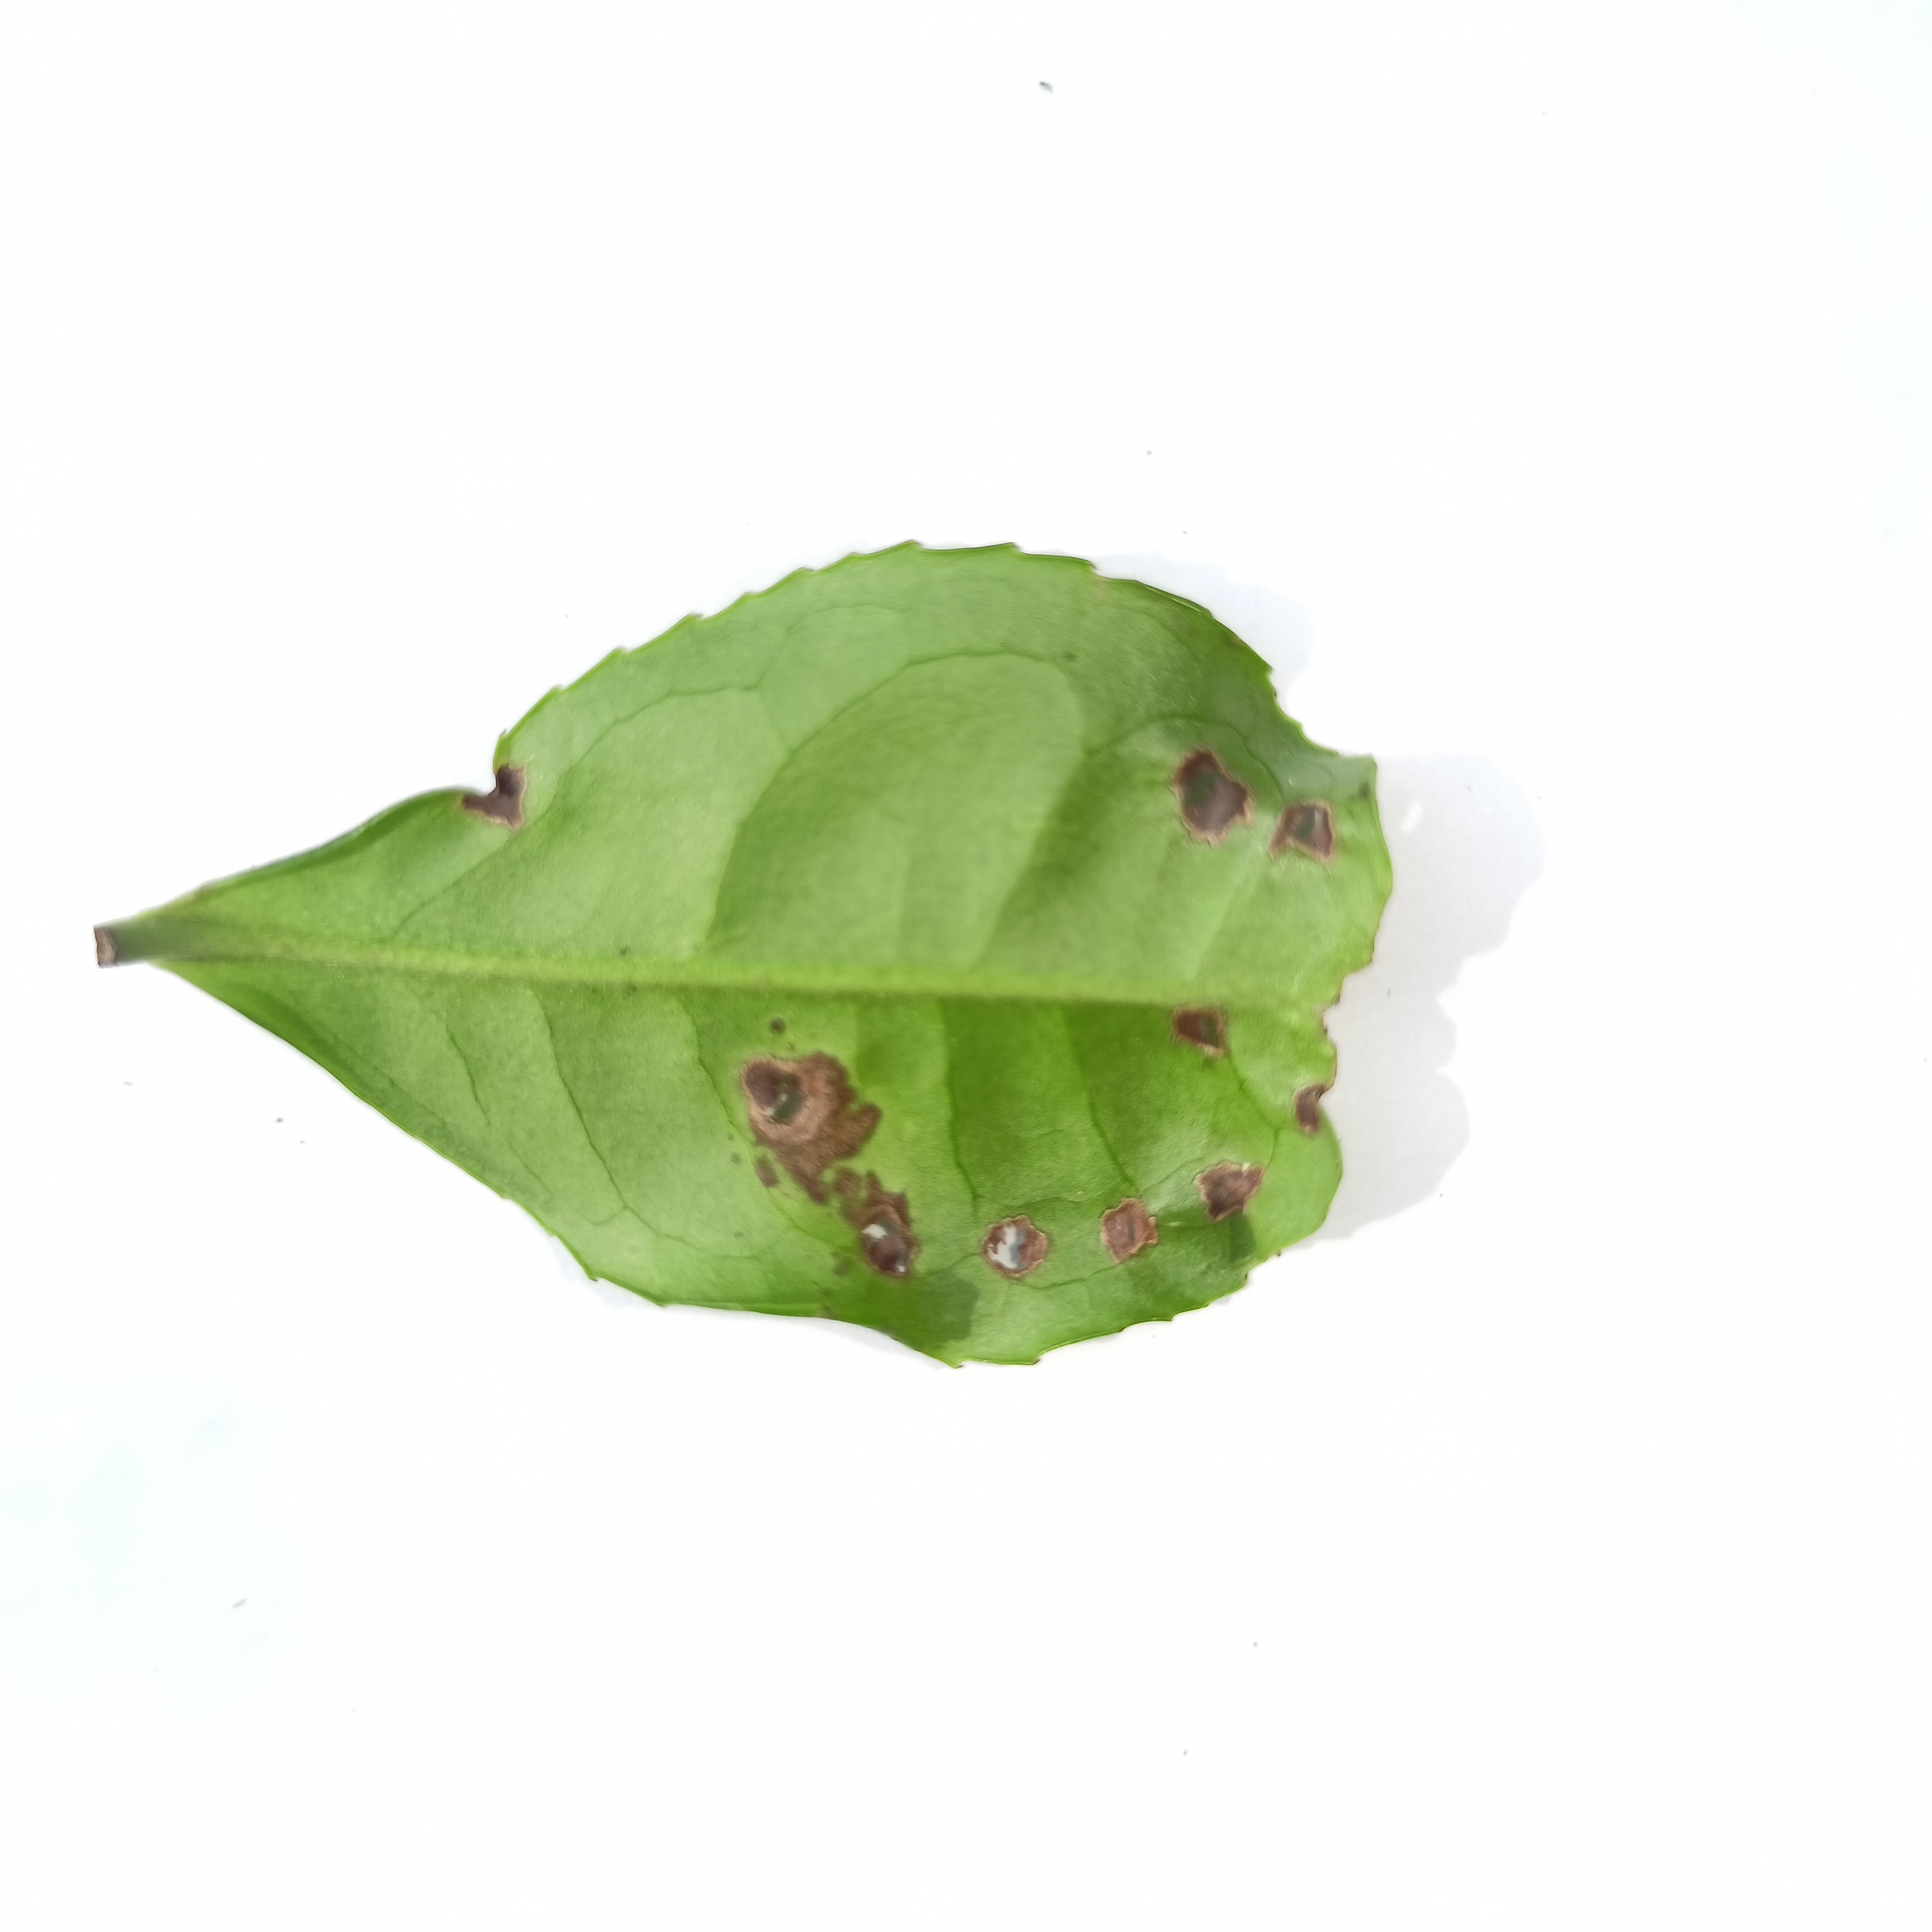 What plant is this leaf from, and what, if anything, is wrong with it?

tea, helopeltis
